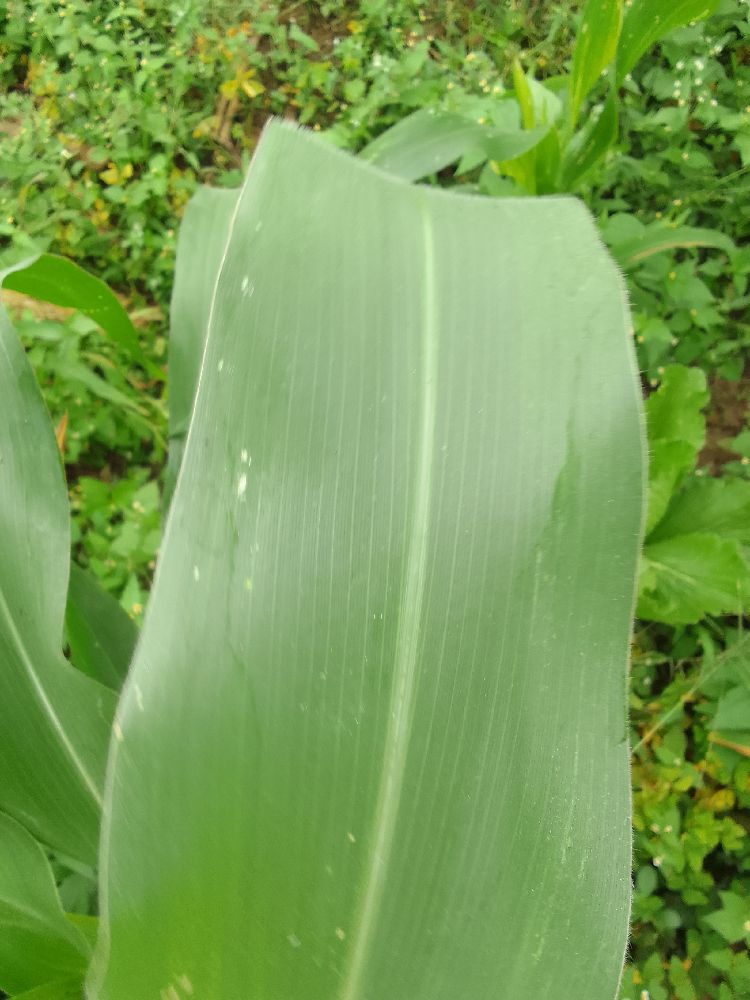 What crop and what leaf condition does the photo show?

maize, healthy
